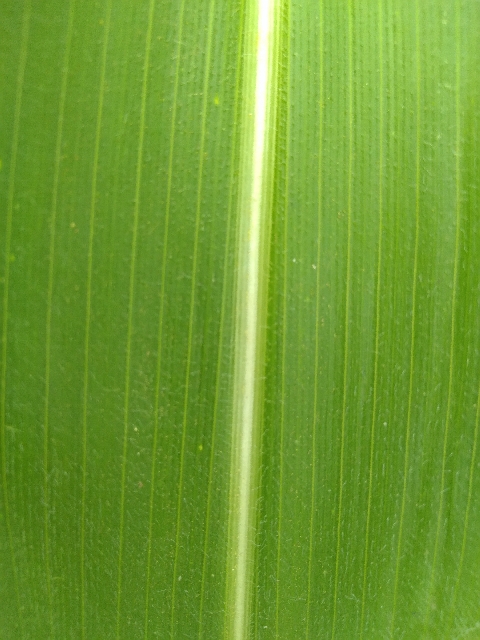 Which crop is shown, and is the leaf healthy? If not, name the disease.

maize, healthy
